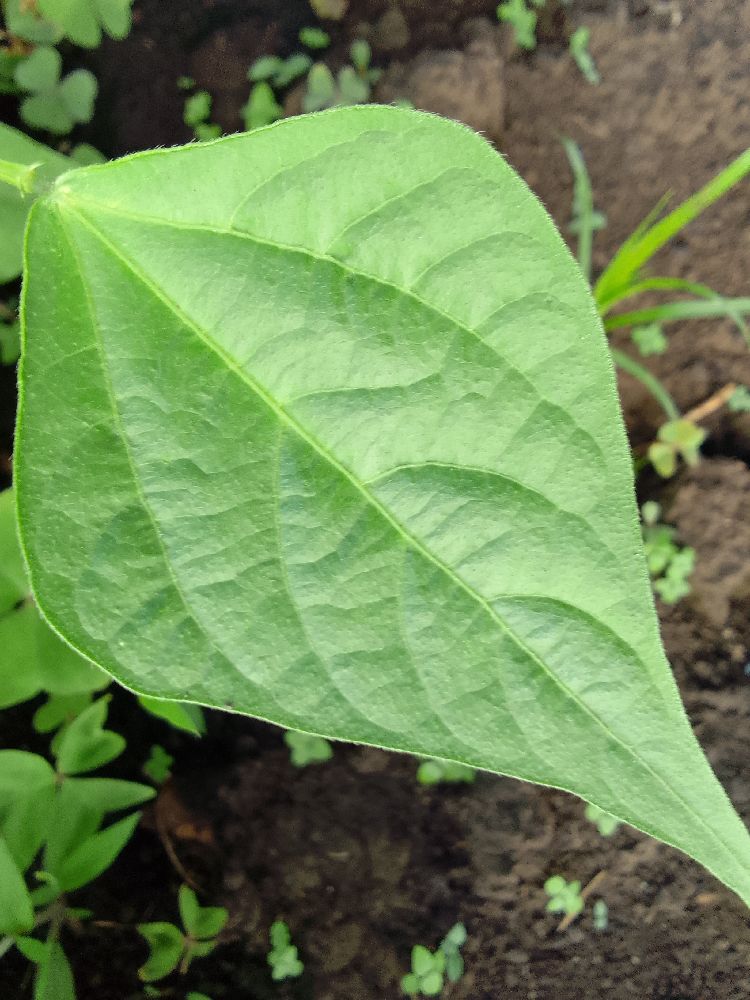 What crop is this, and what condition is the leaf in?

common bean, healthy
